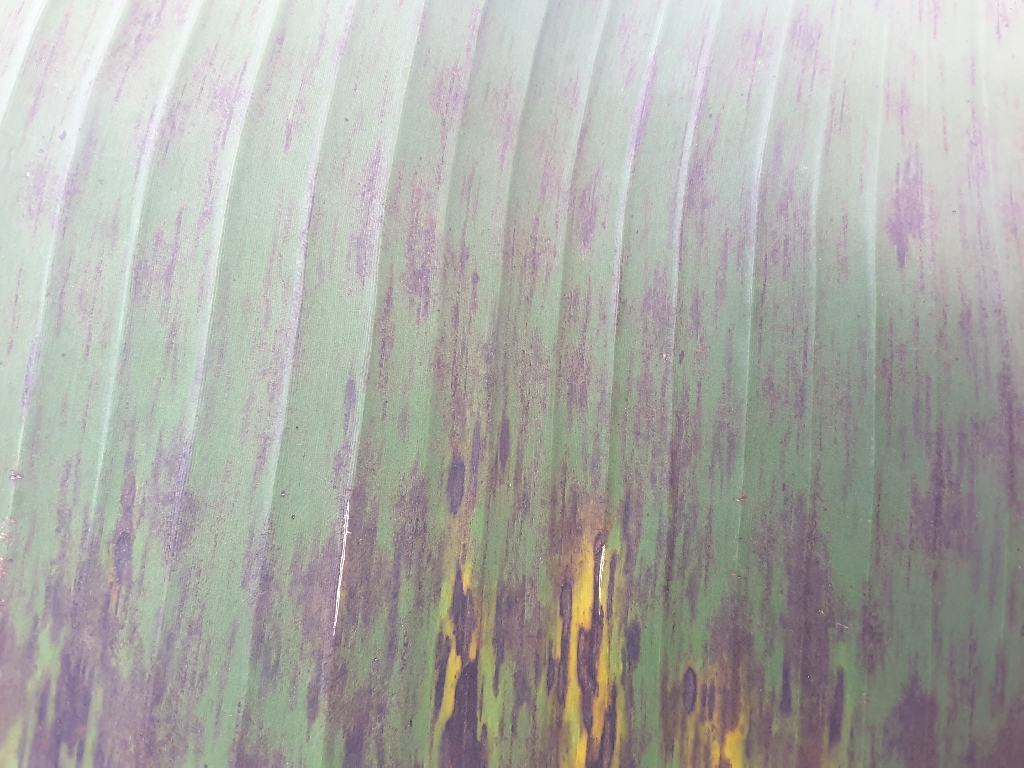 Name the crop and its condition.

banana, black sigatoka
